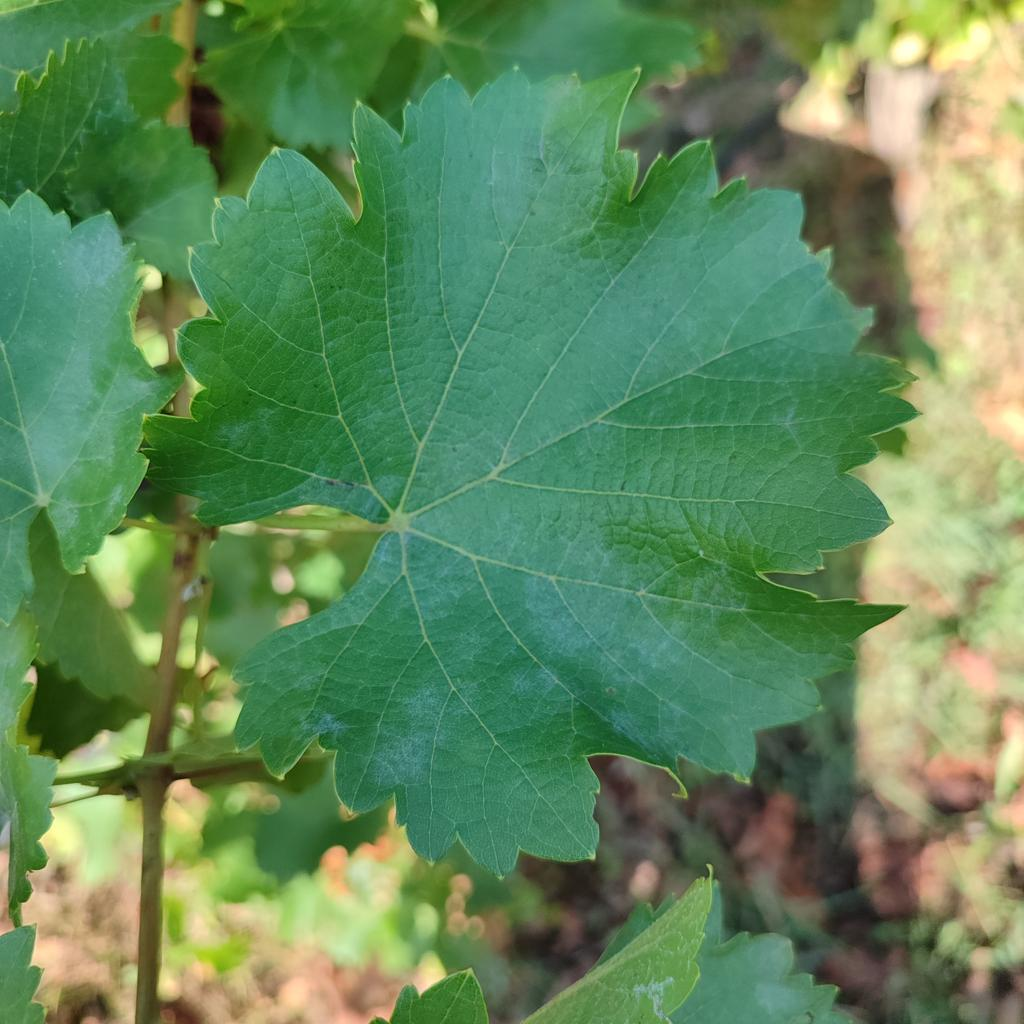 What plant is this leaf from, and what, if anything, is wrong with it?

grapevine, powdery mildew
